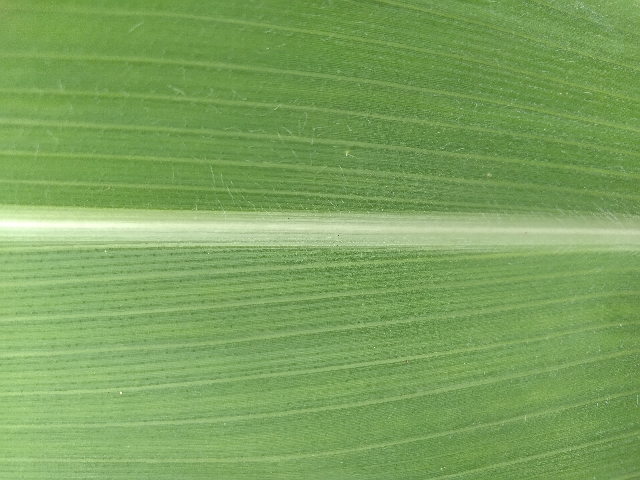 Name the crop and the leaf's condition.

maize, healthy
